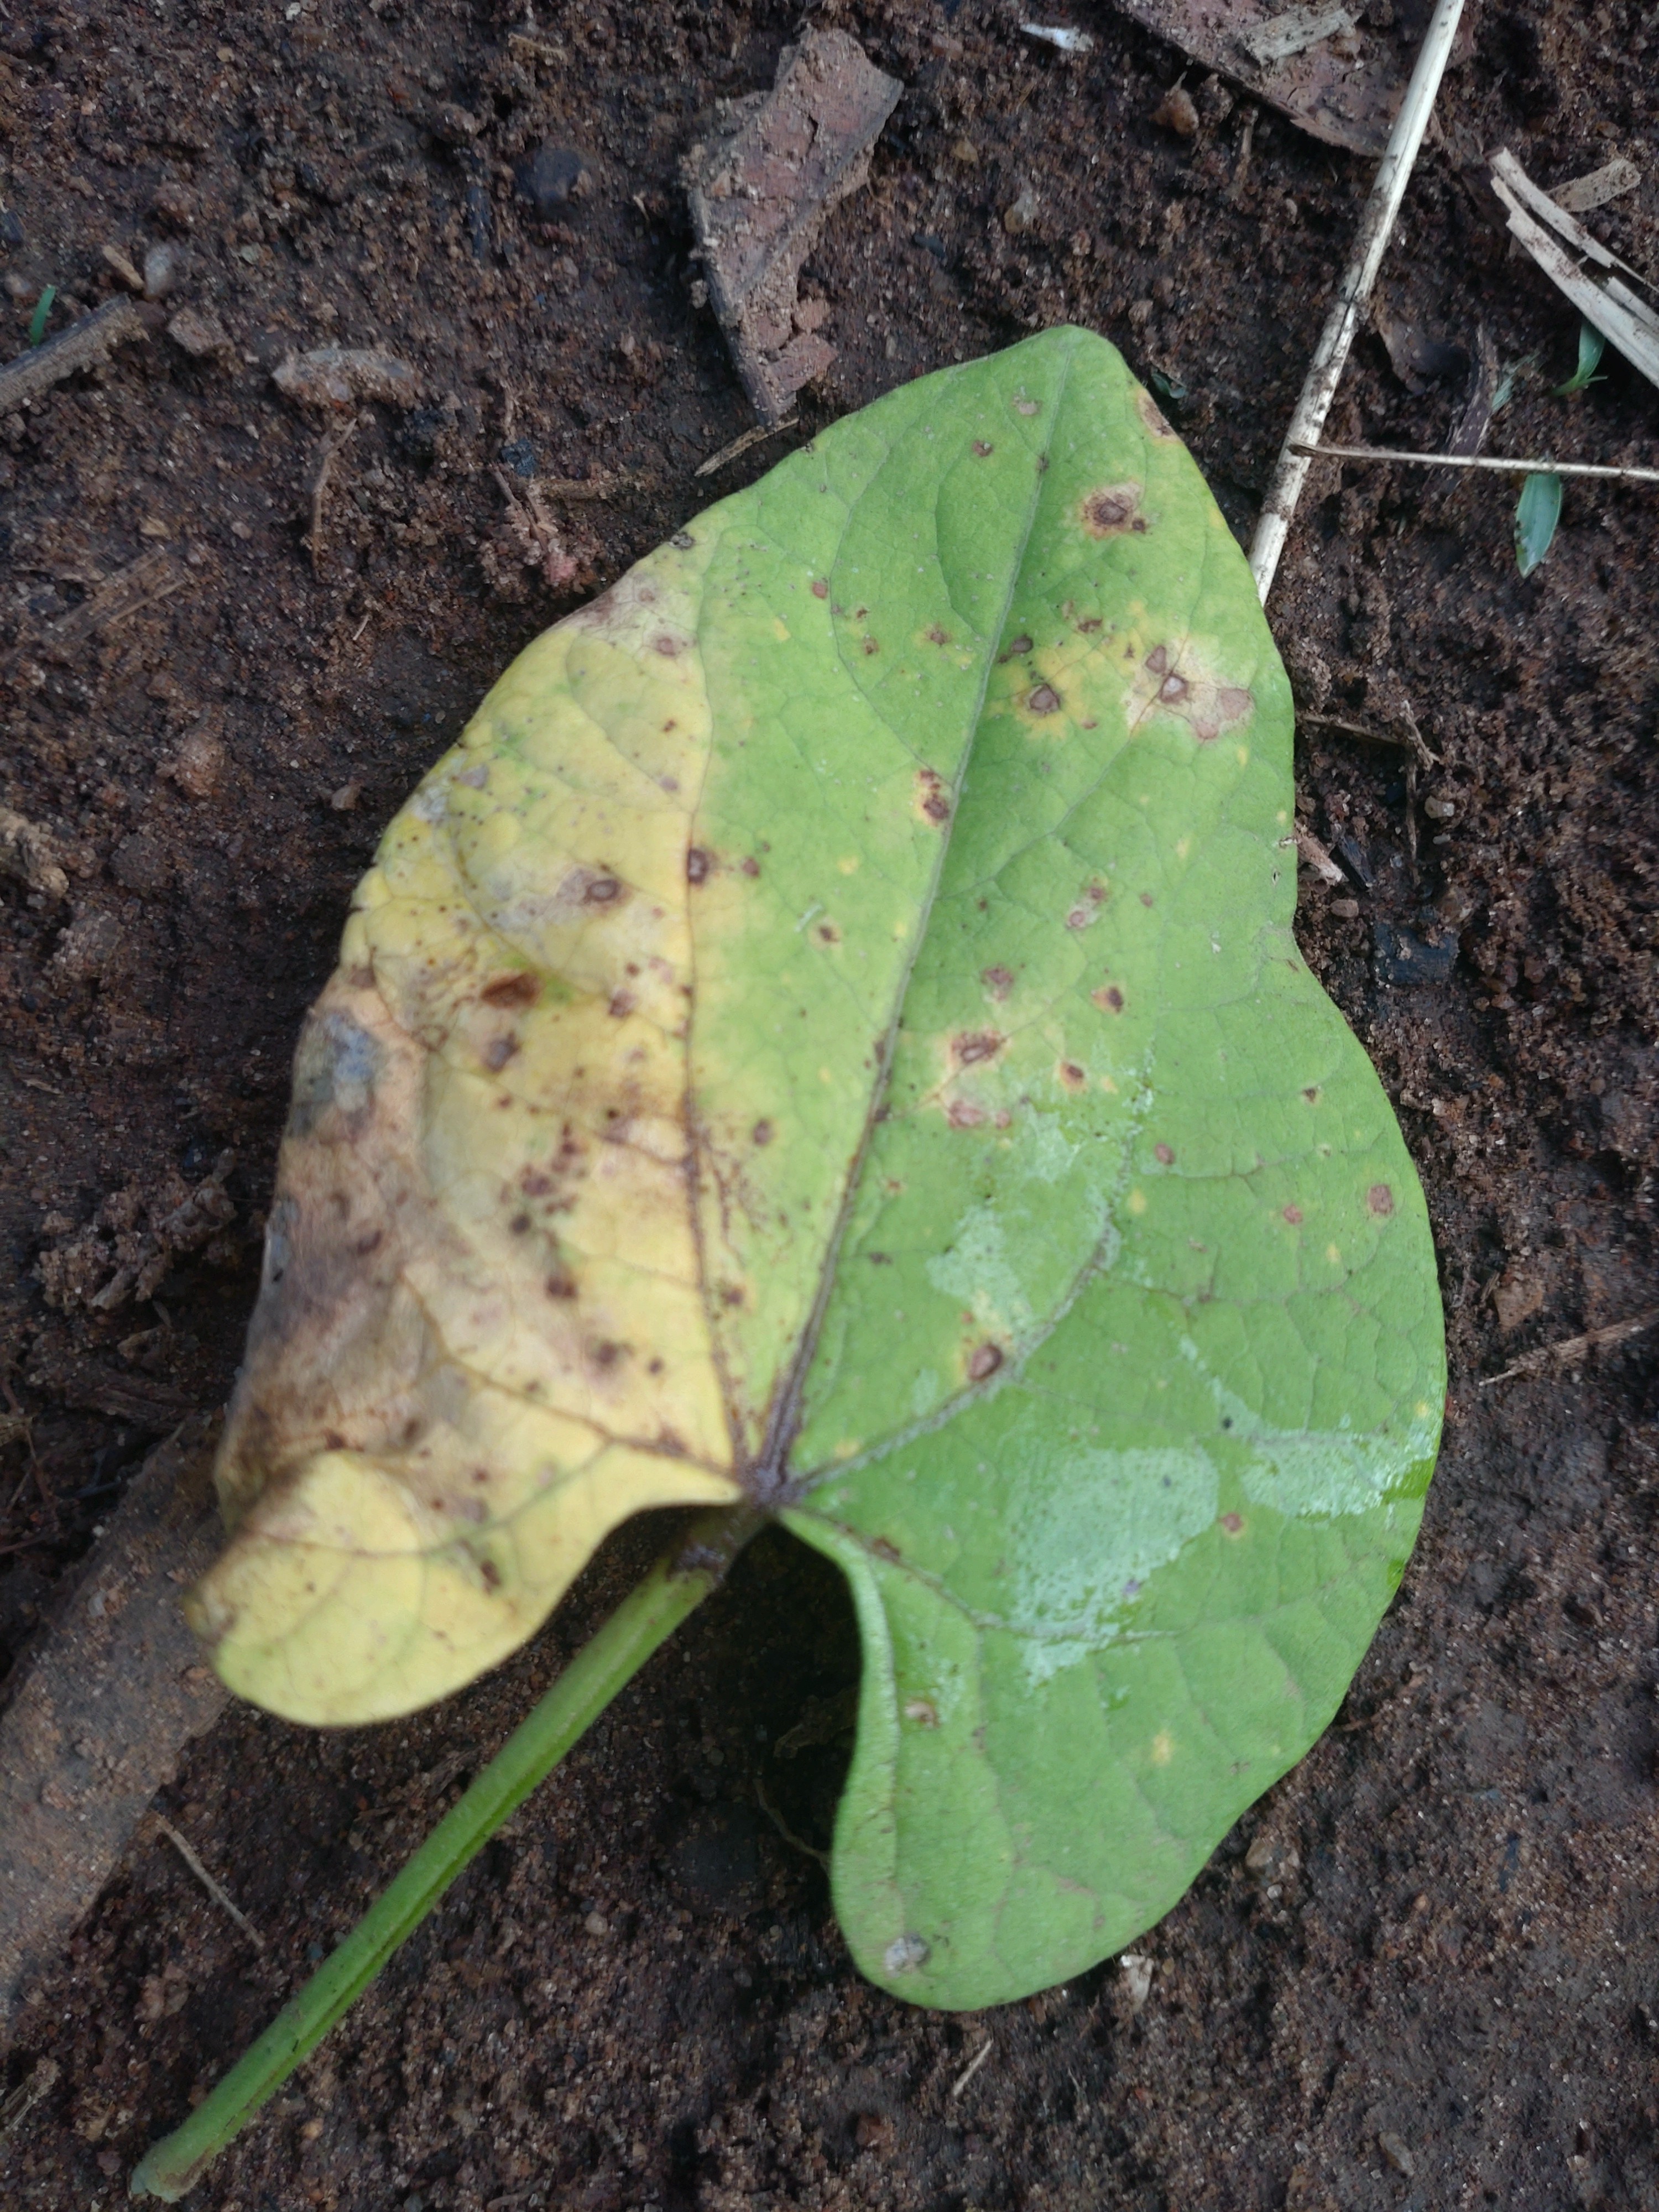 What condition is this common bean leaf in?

rust
